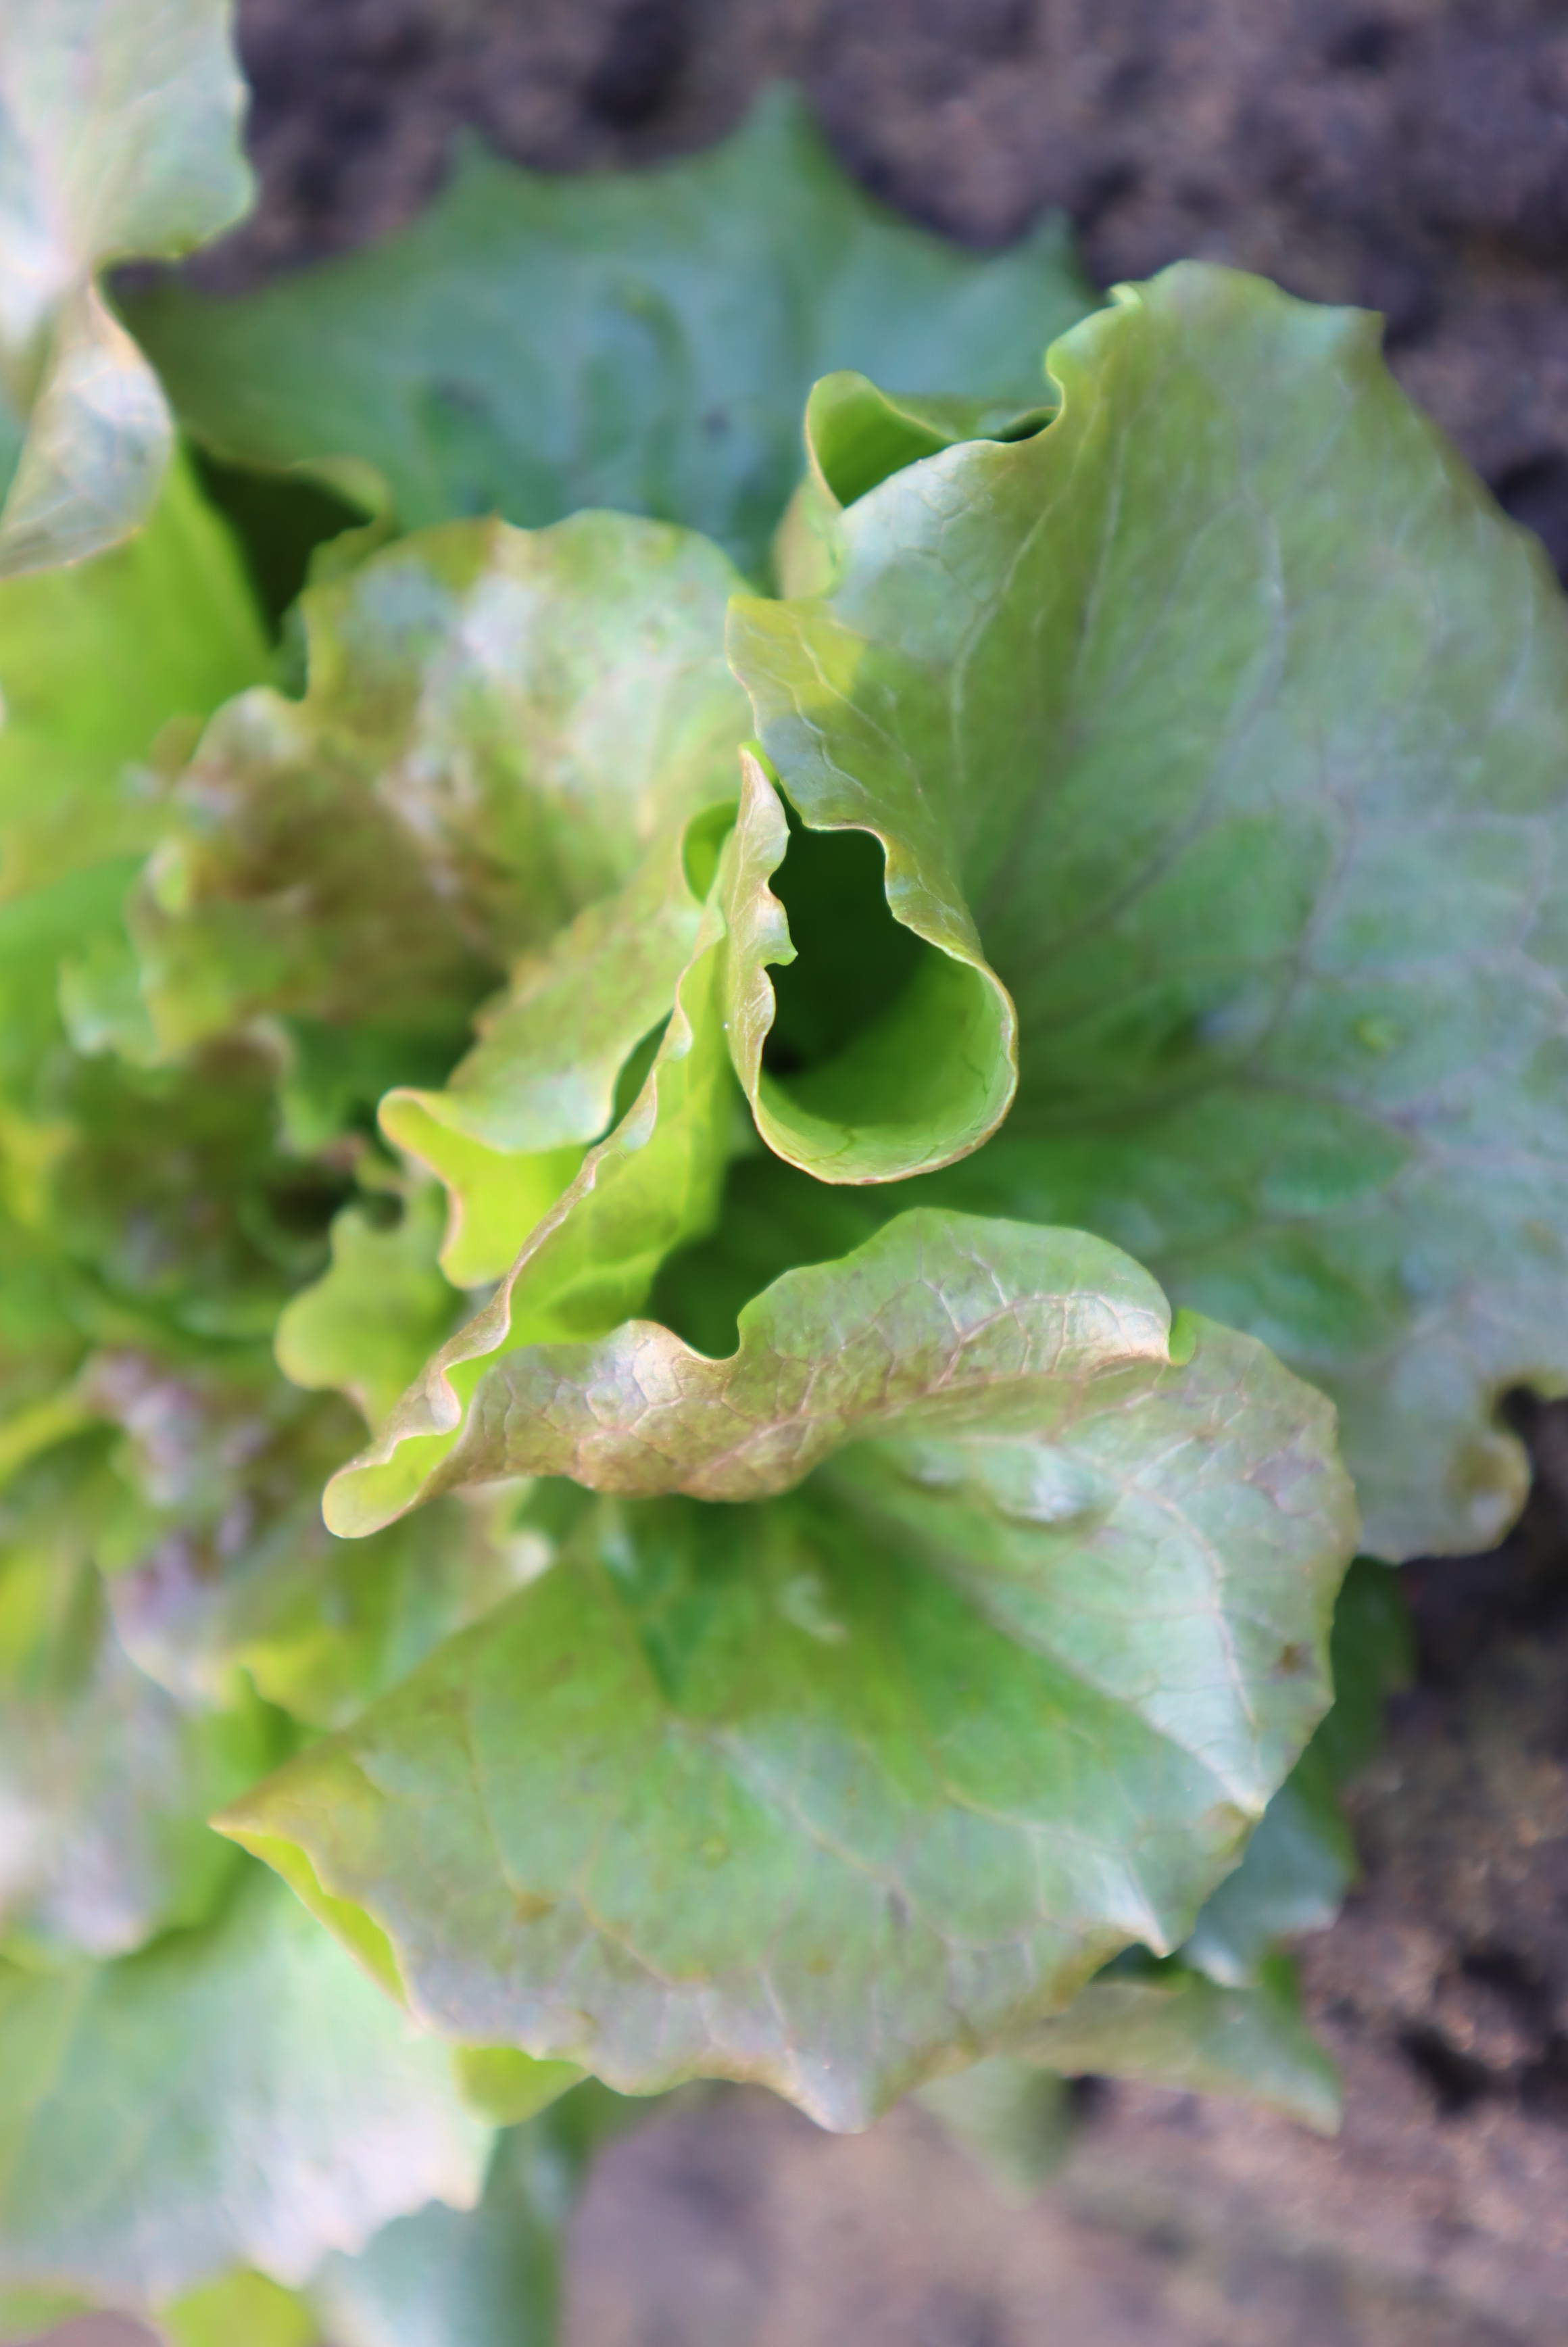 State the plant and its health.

lettuce, healthy
